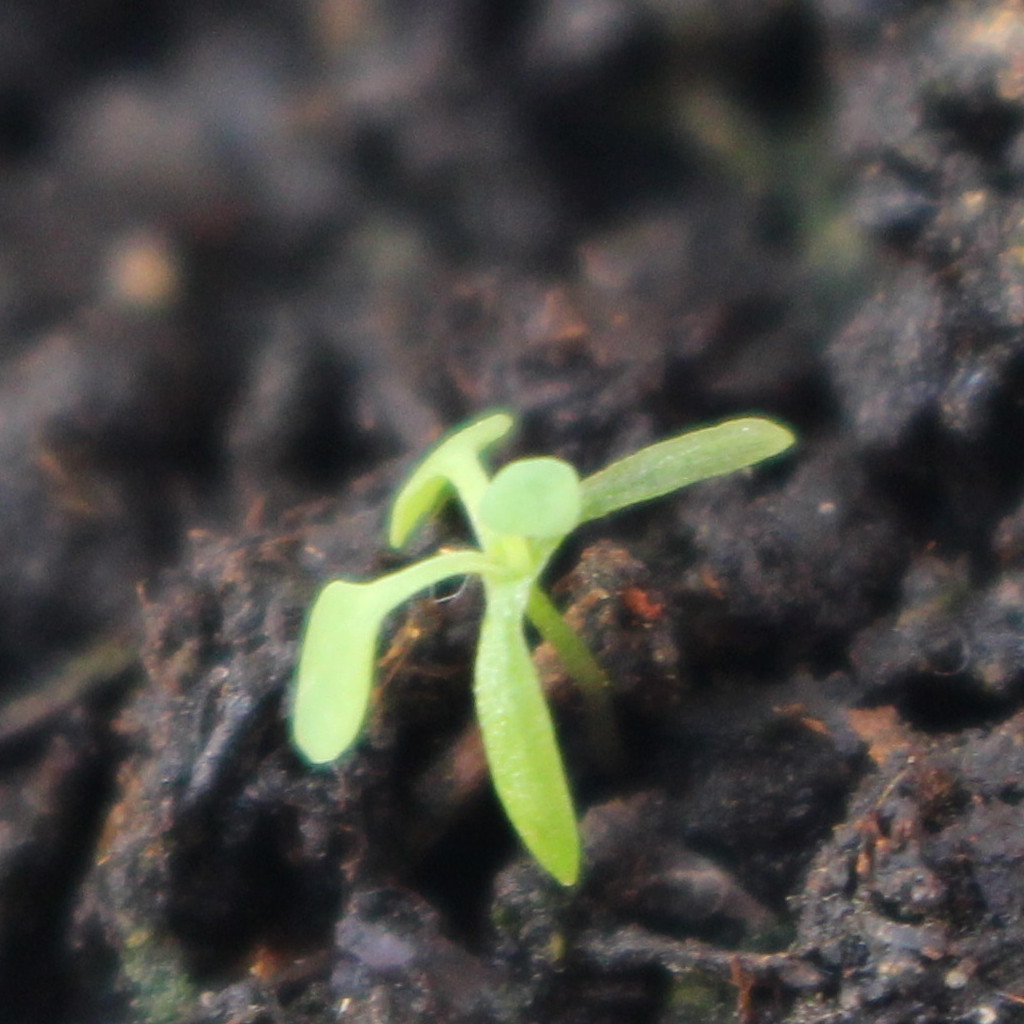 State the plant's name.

Papaver rhoeas
